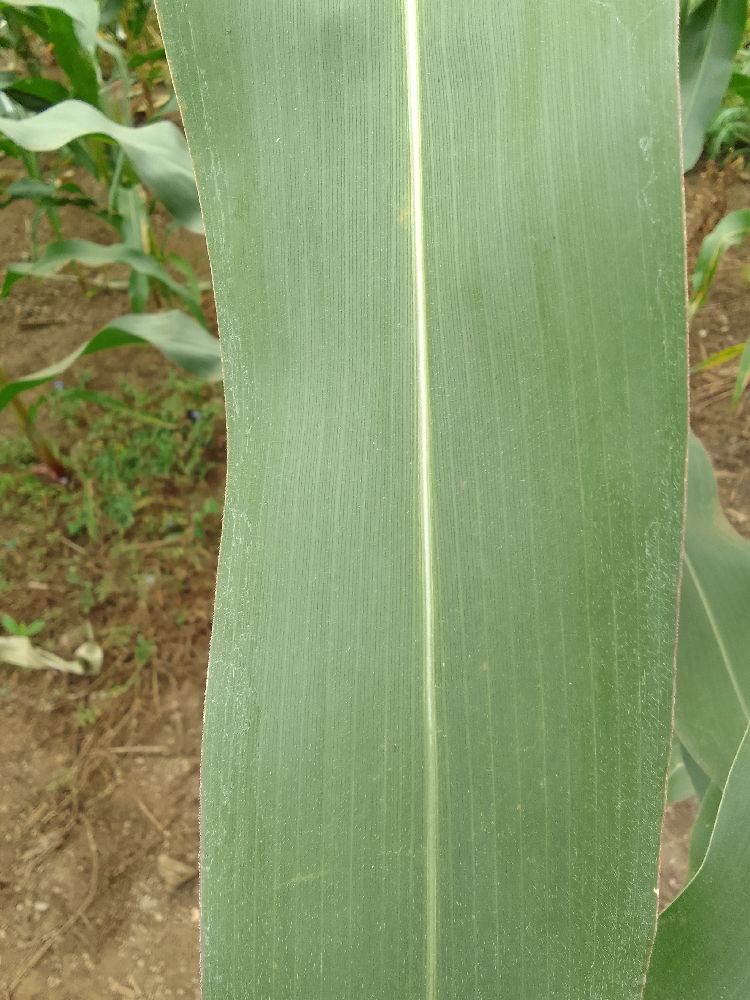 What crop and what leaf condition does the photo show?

maize, healthy
